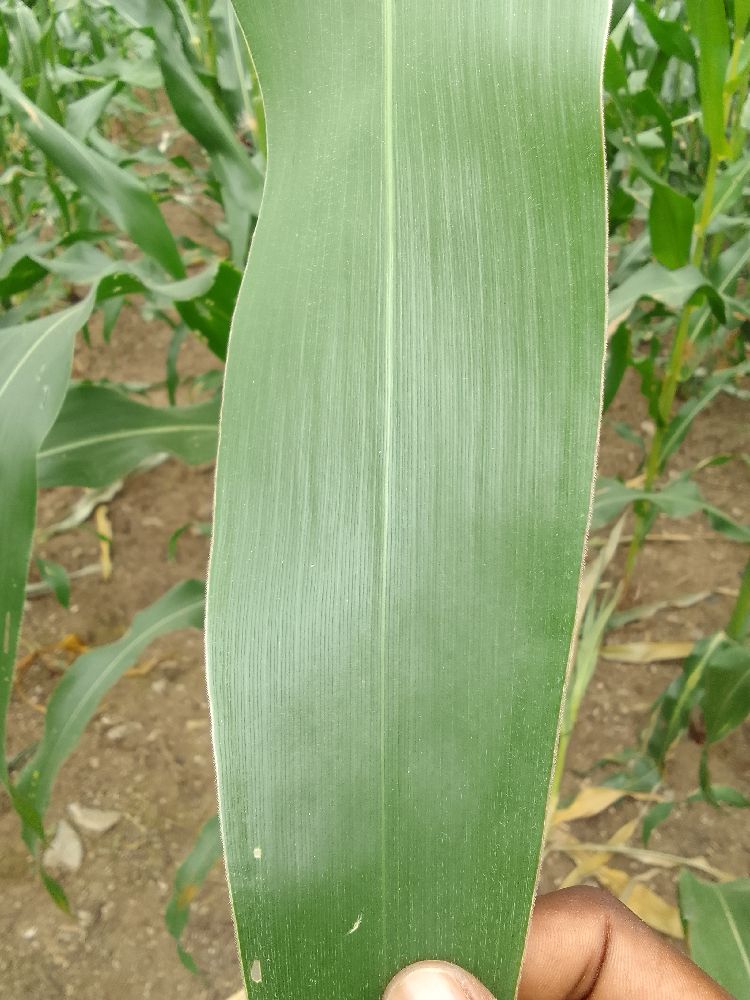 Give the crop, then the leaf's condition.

maize, healthy
